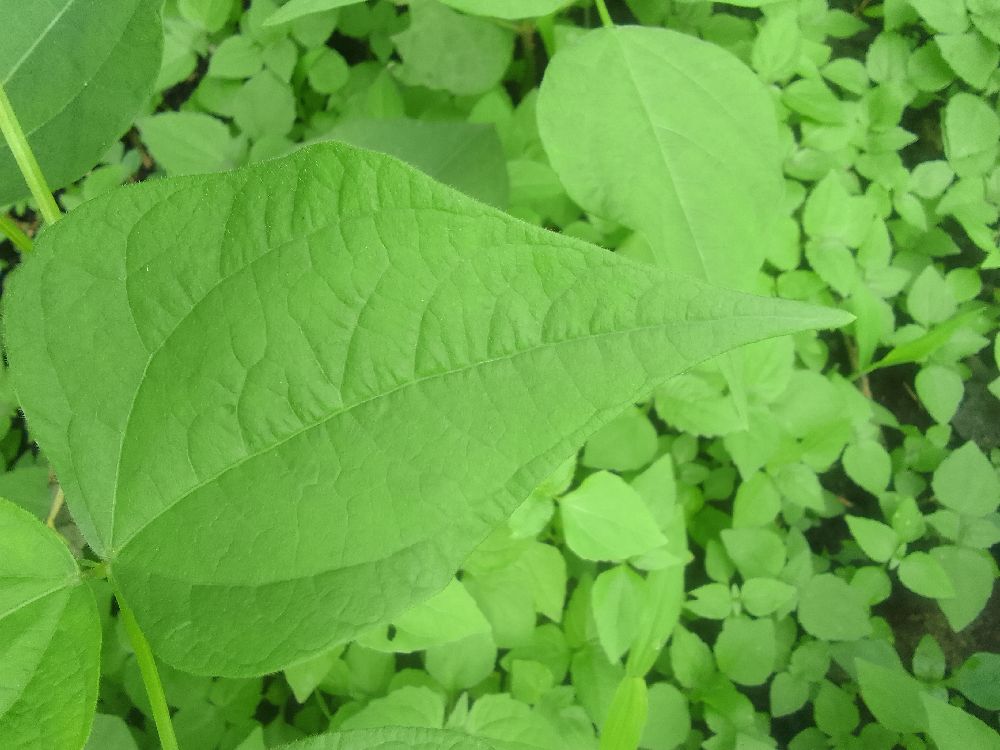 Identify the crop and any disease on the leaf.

common bean, healthy
